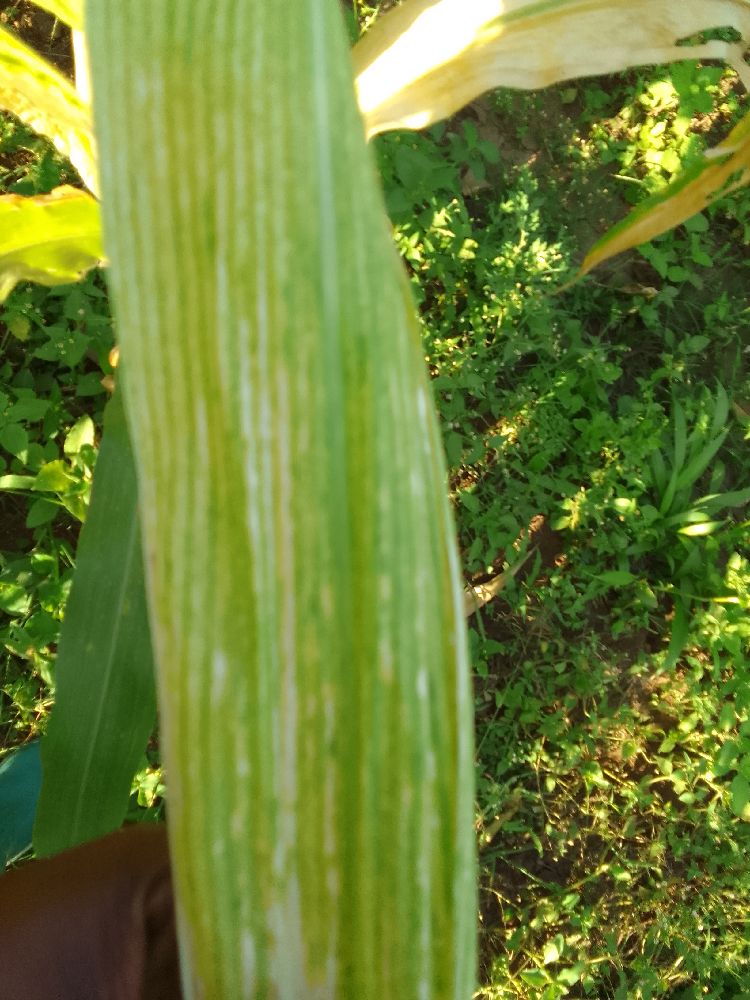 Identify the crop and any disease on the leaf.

maize, maize lethal necrosis
